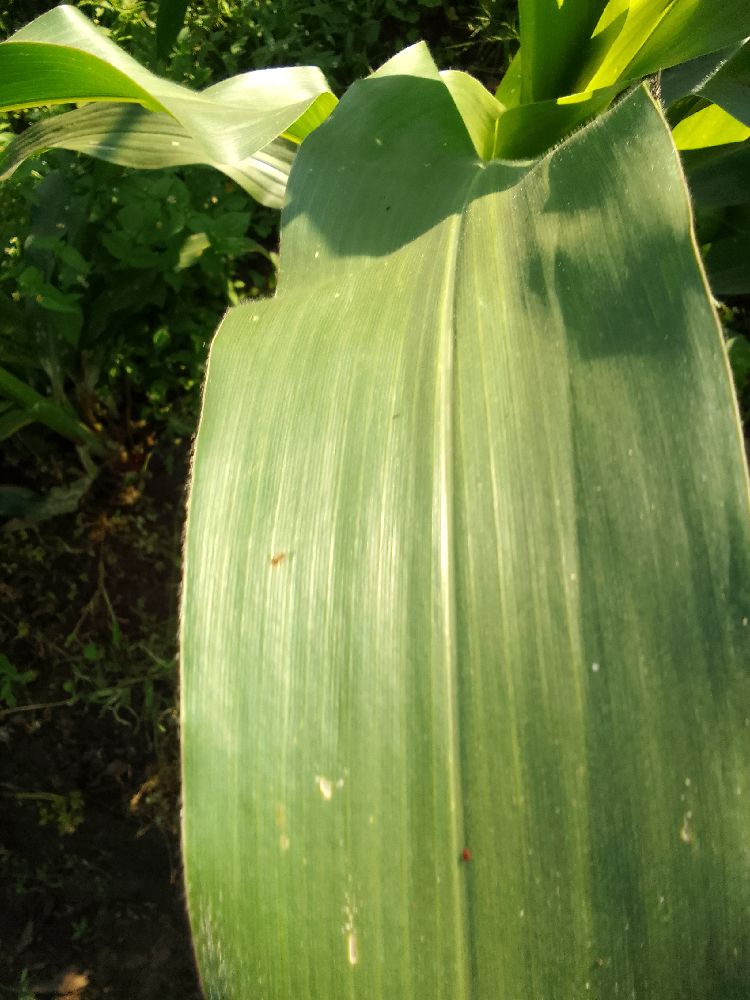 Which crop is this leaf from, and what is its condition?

maize, healthy
